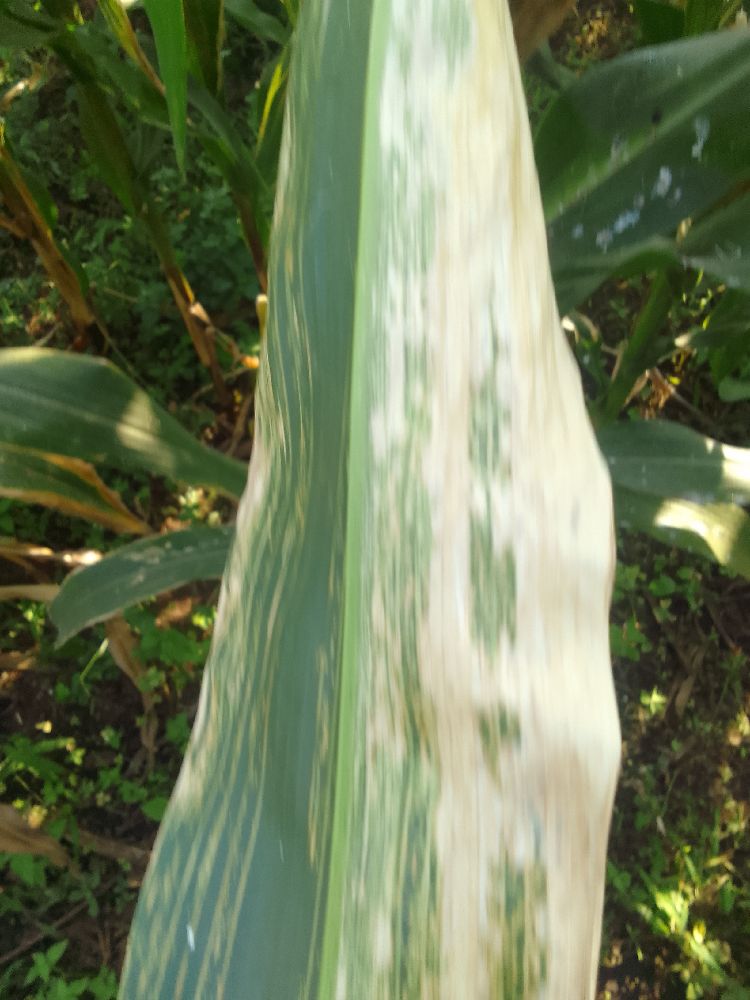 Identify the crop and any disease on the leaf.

maize, maize lethal necrosis
